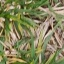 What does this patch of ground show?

grass
